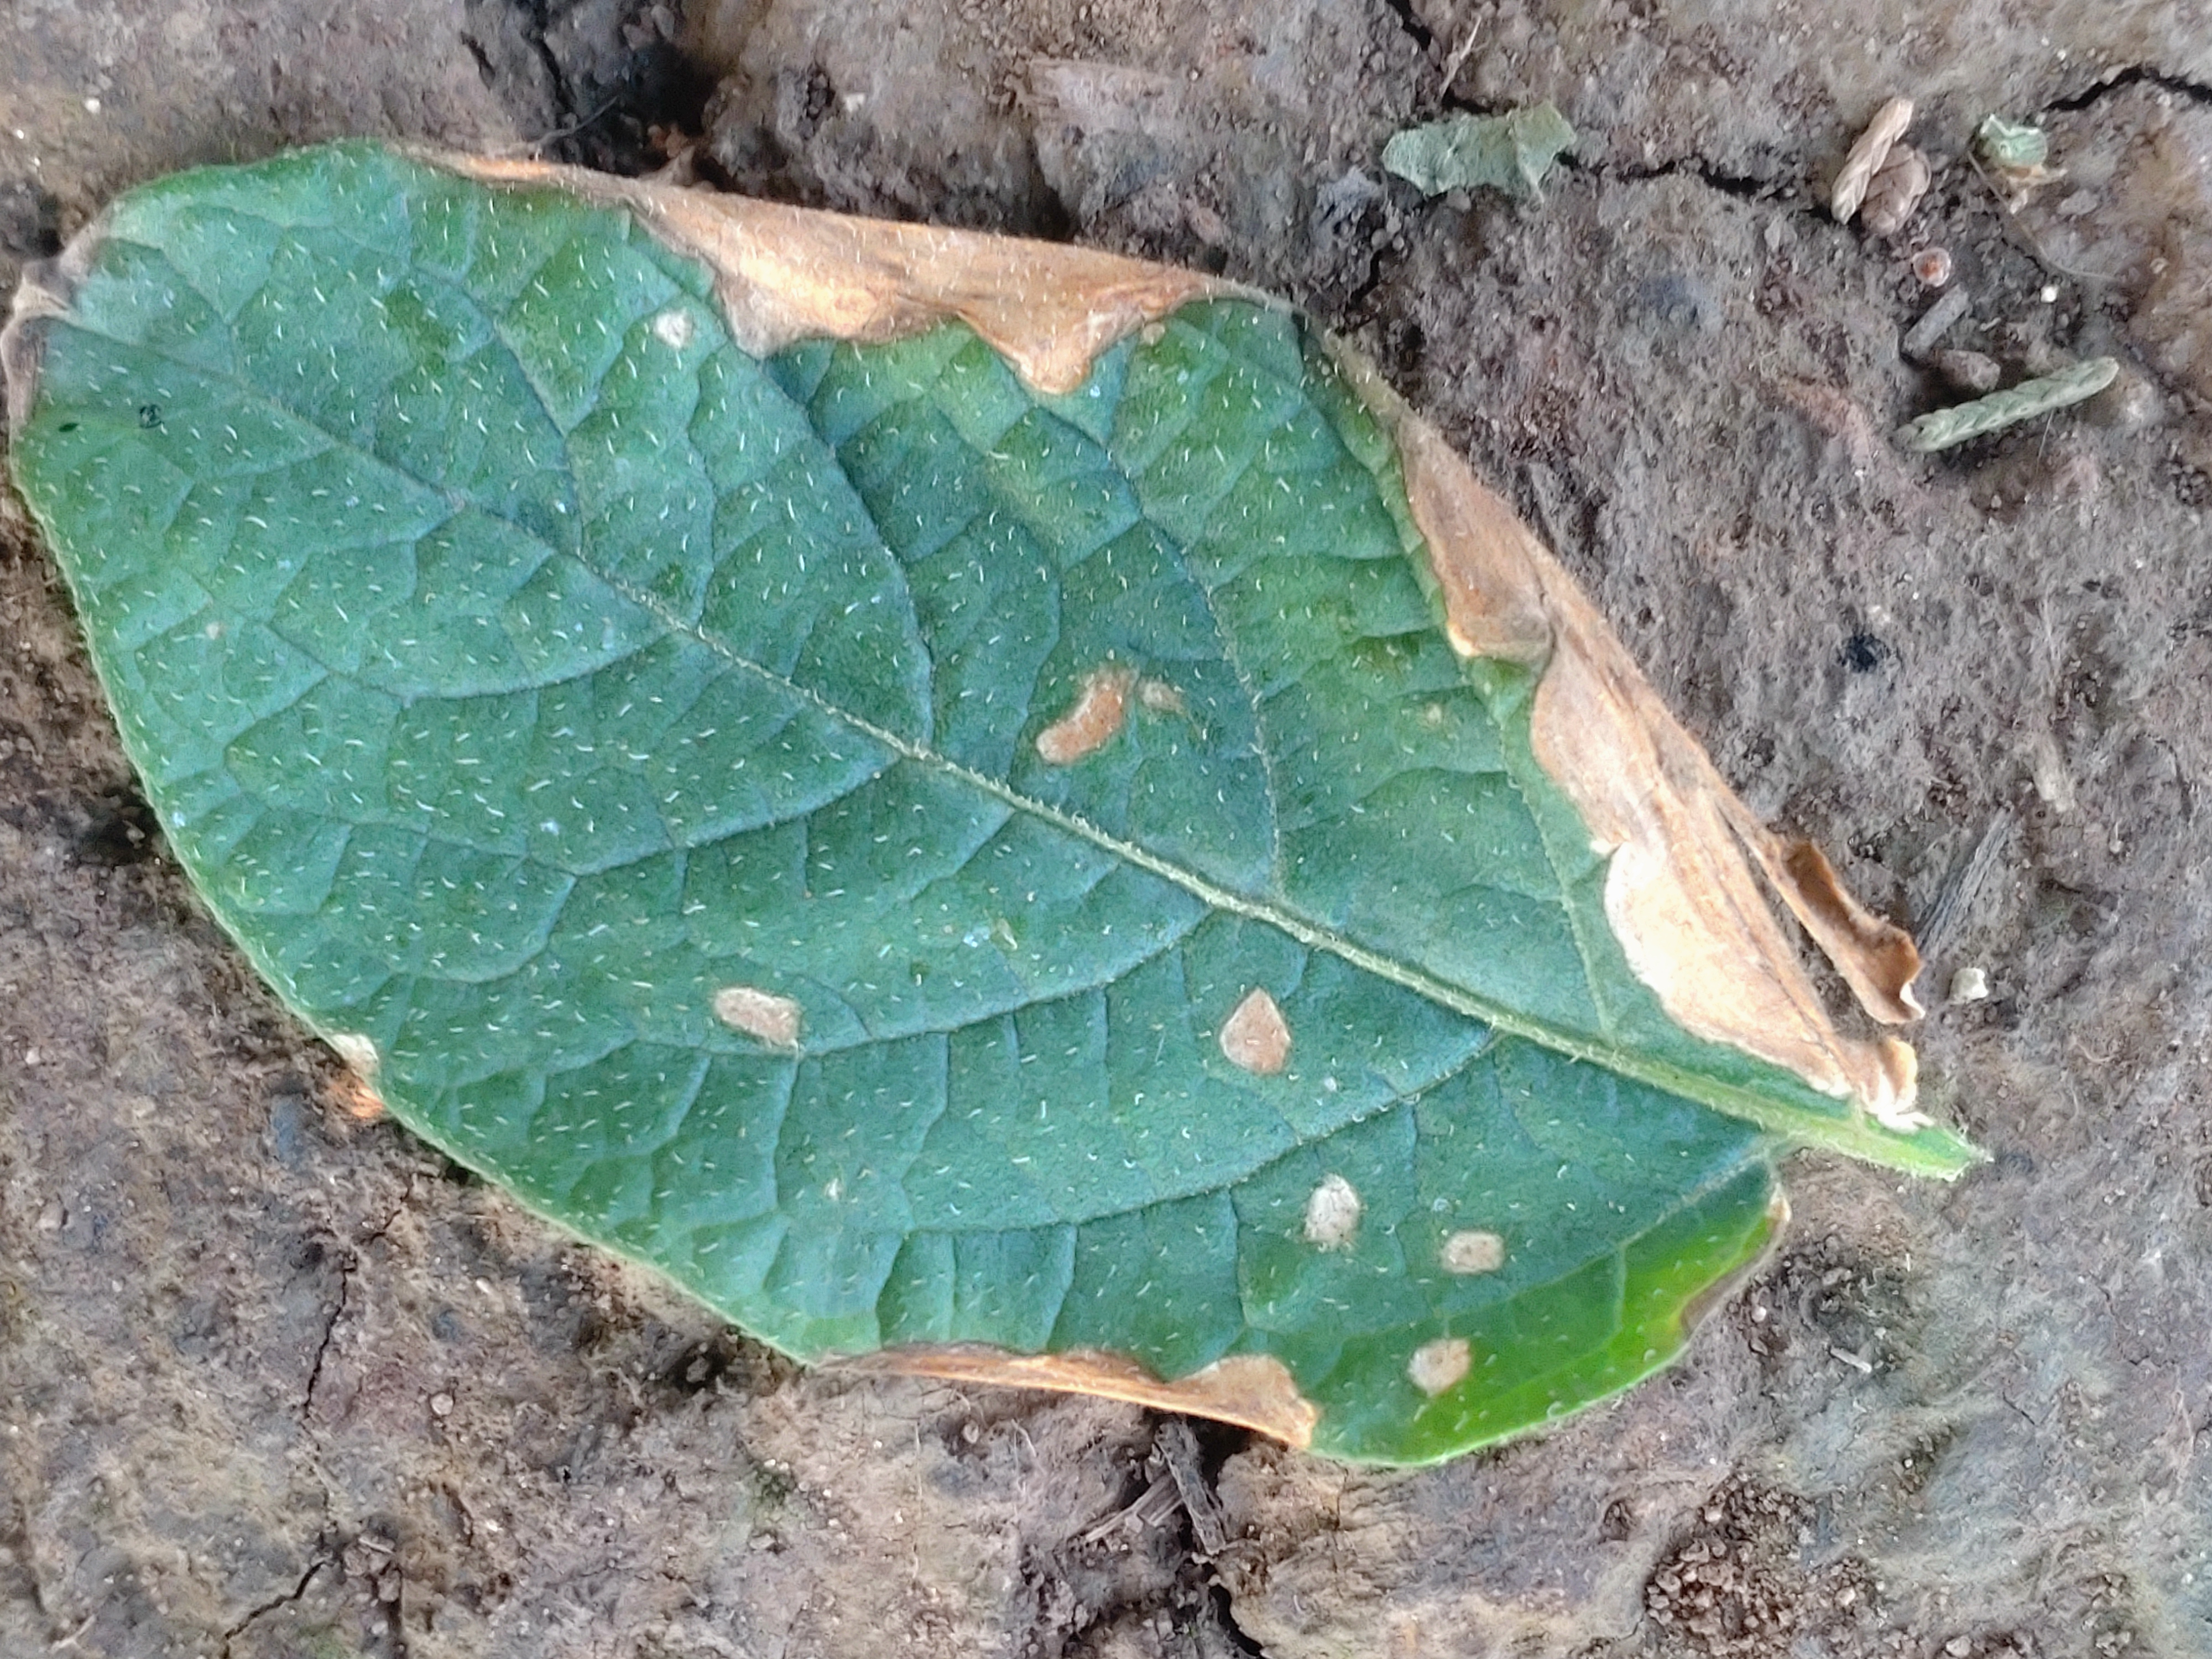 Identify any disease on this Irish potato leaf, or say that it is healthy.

early blight
